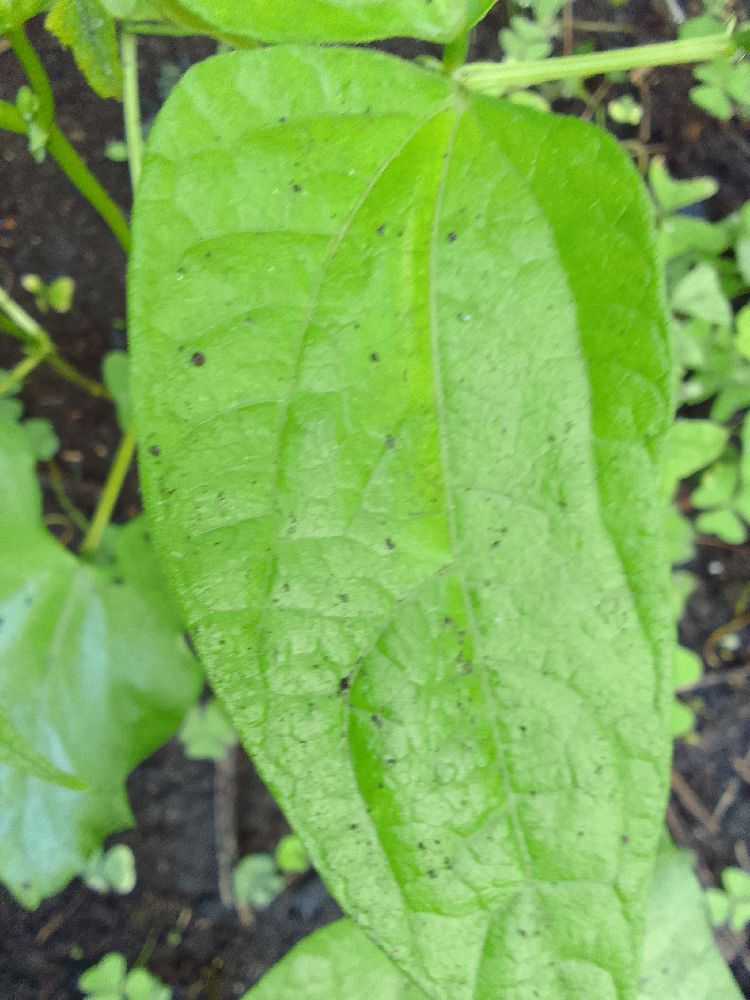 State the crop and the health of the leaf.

common bean, healthy
